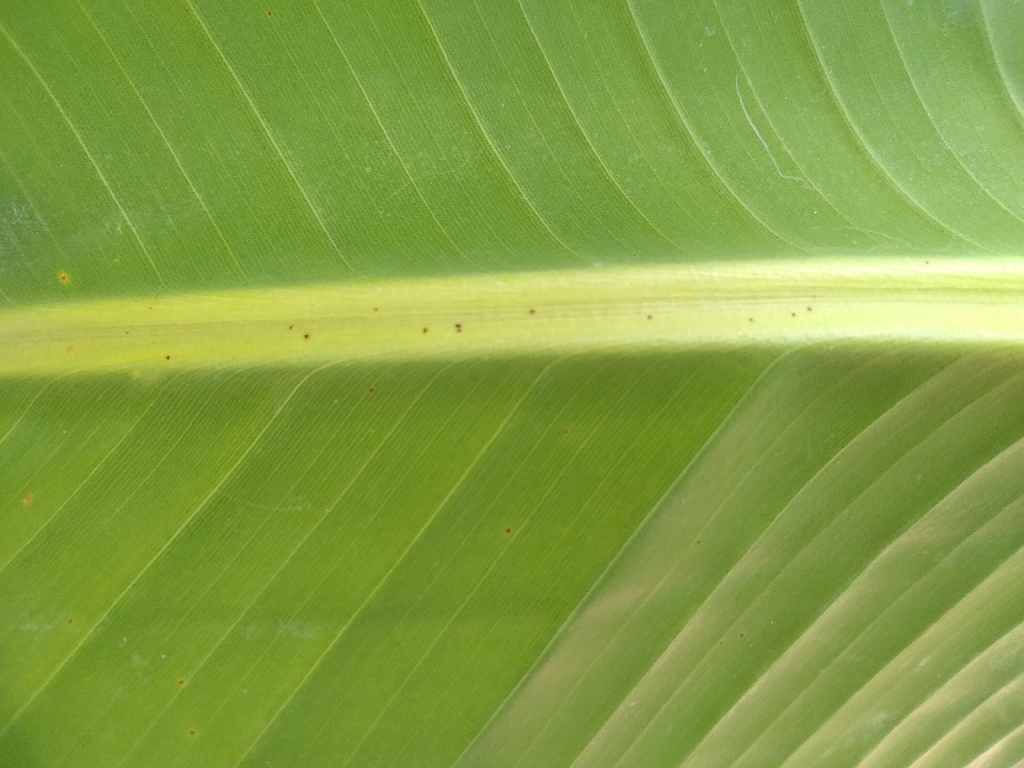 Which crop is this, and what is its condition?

banana, healthy
